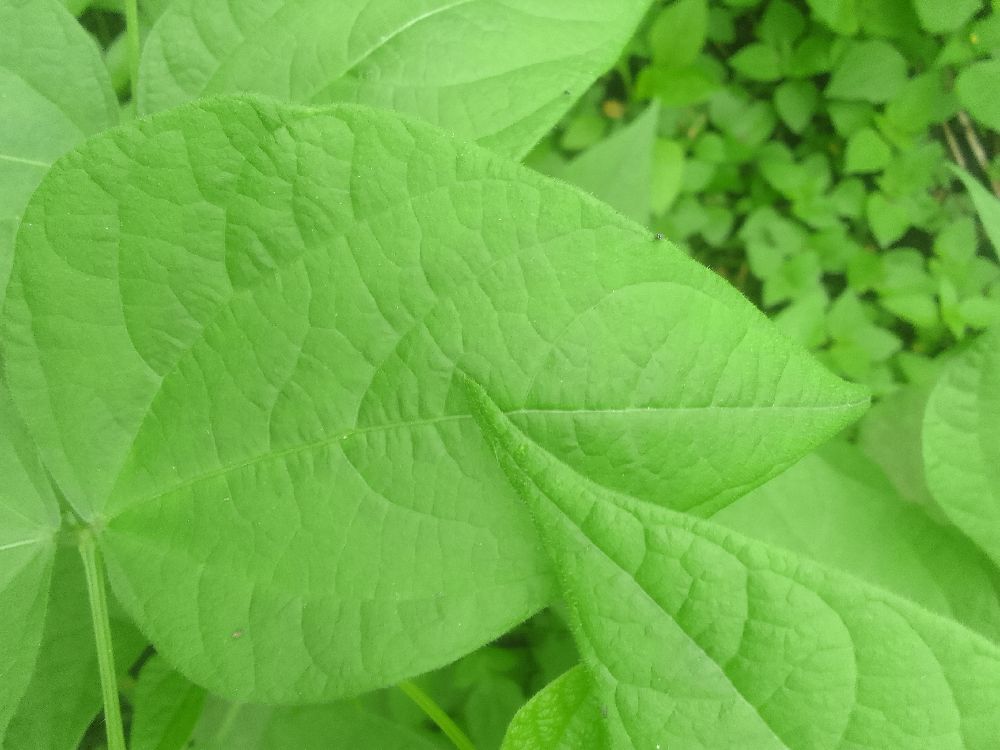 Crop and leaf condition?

common bean, healthy
